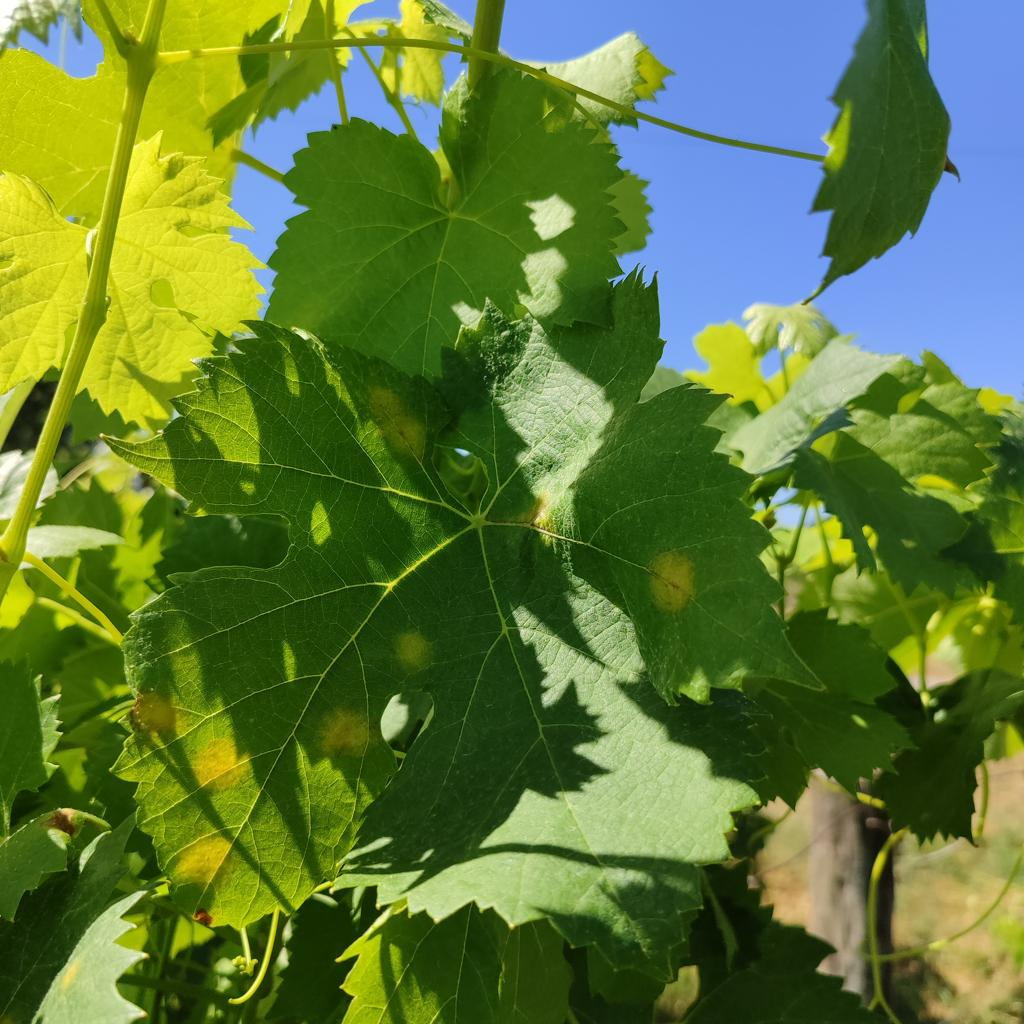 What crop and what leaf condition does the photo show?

grapevine, downy mildew
